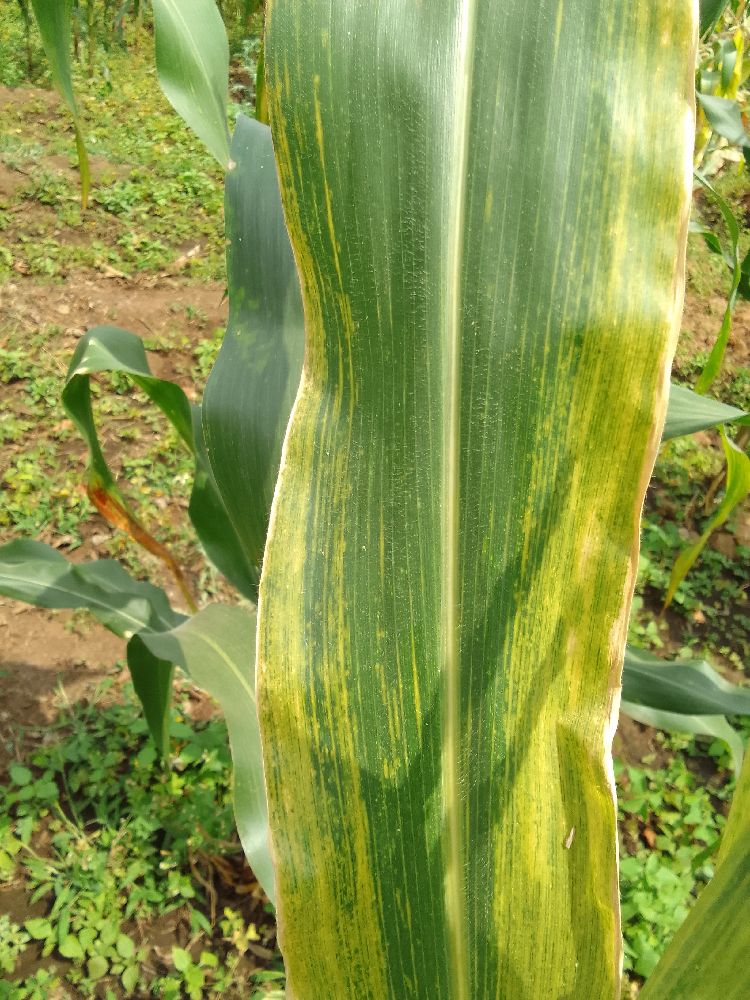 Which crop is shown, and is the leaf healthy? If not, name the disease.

maize, maize lethal necrosis
